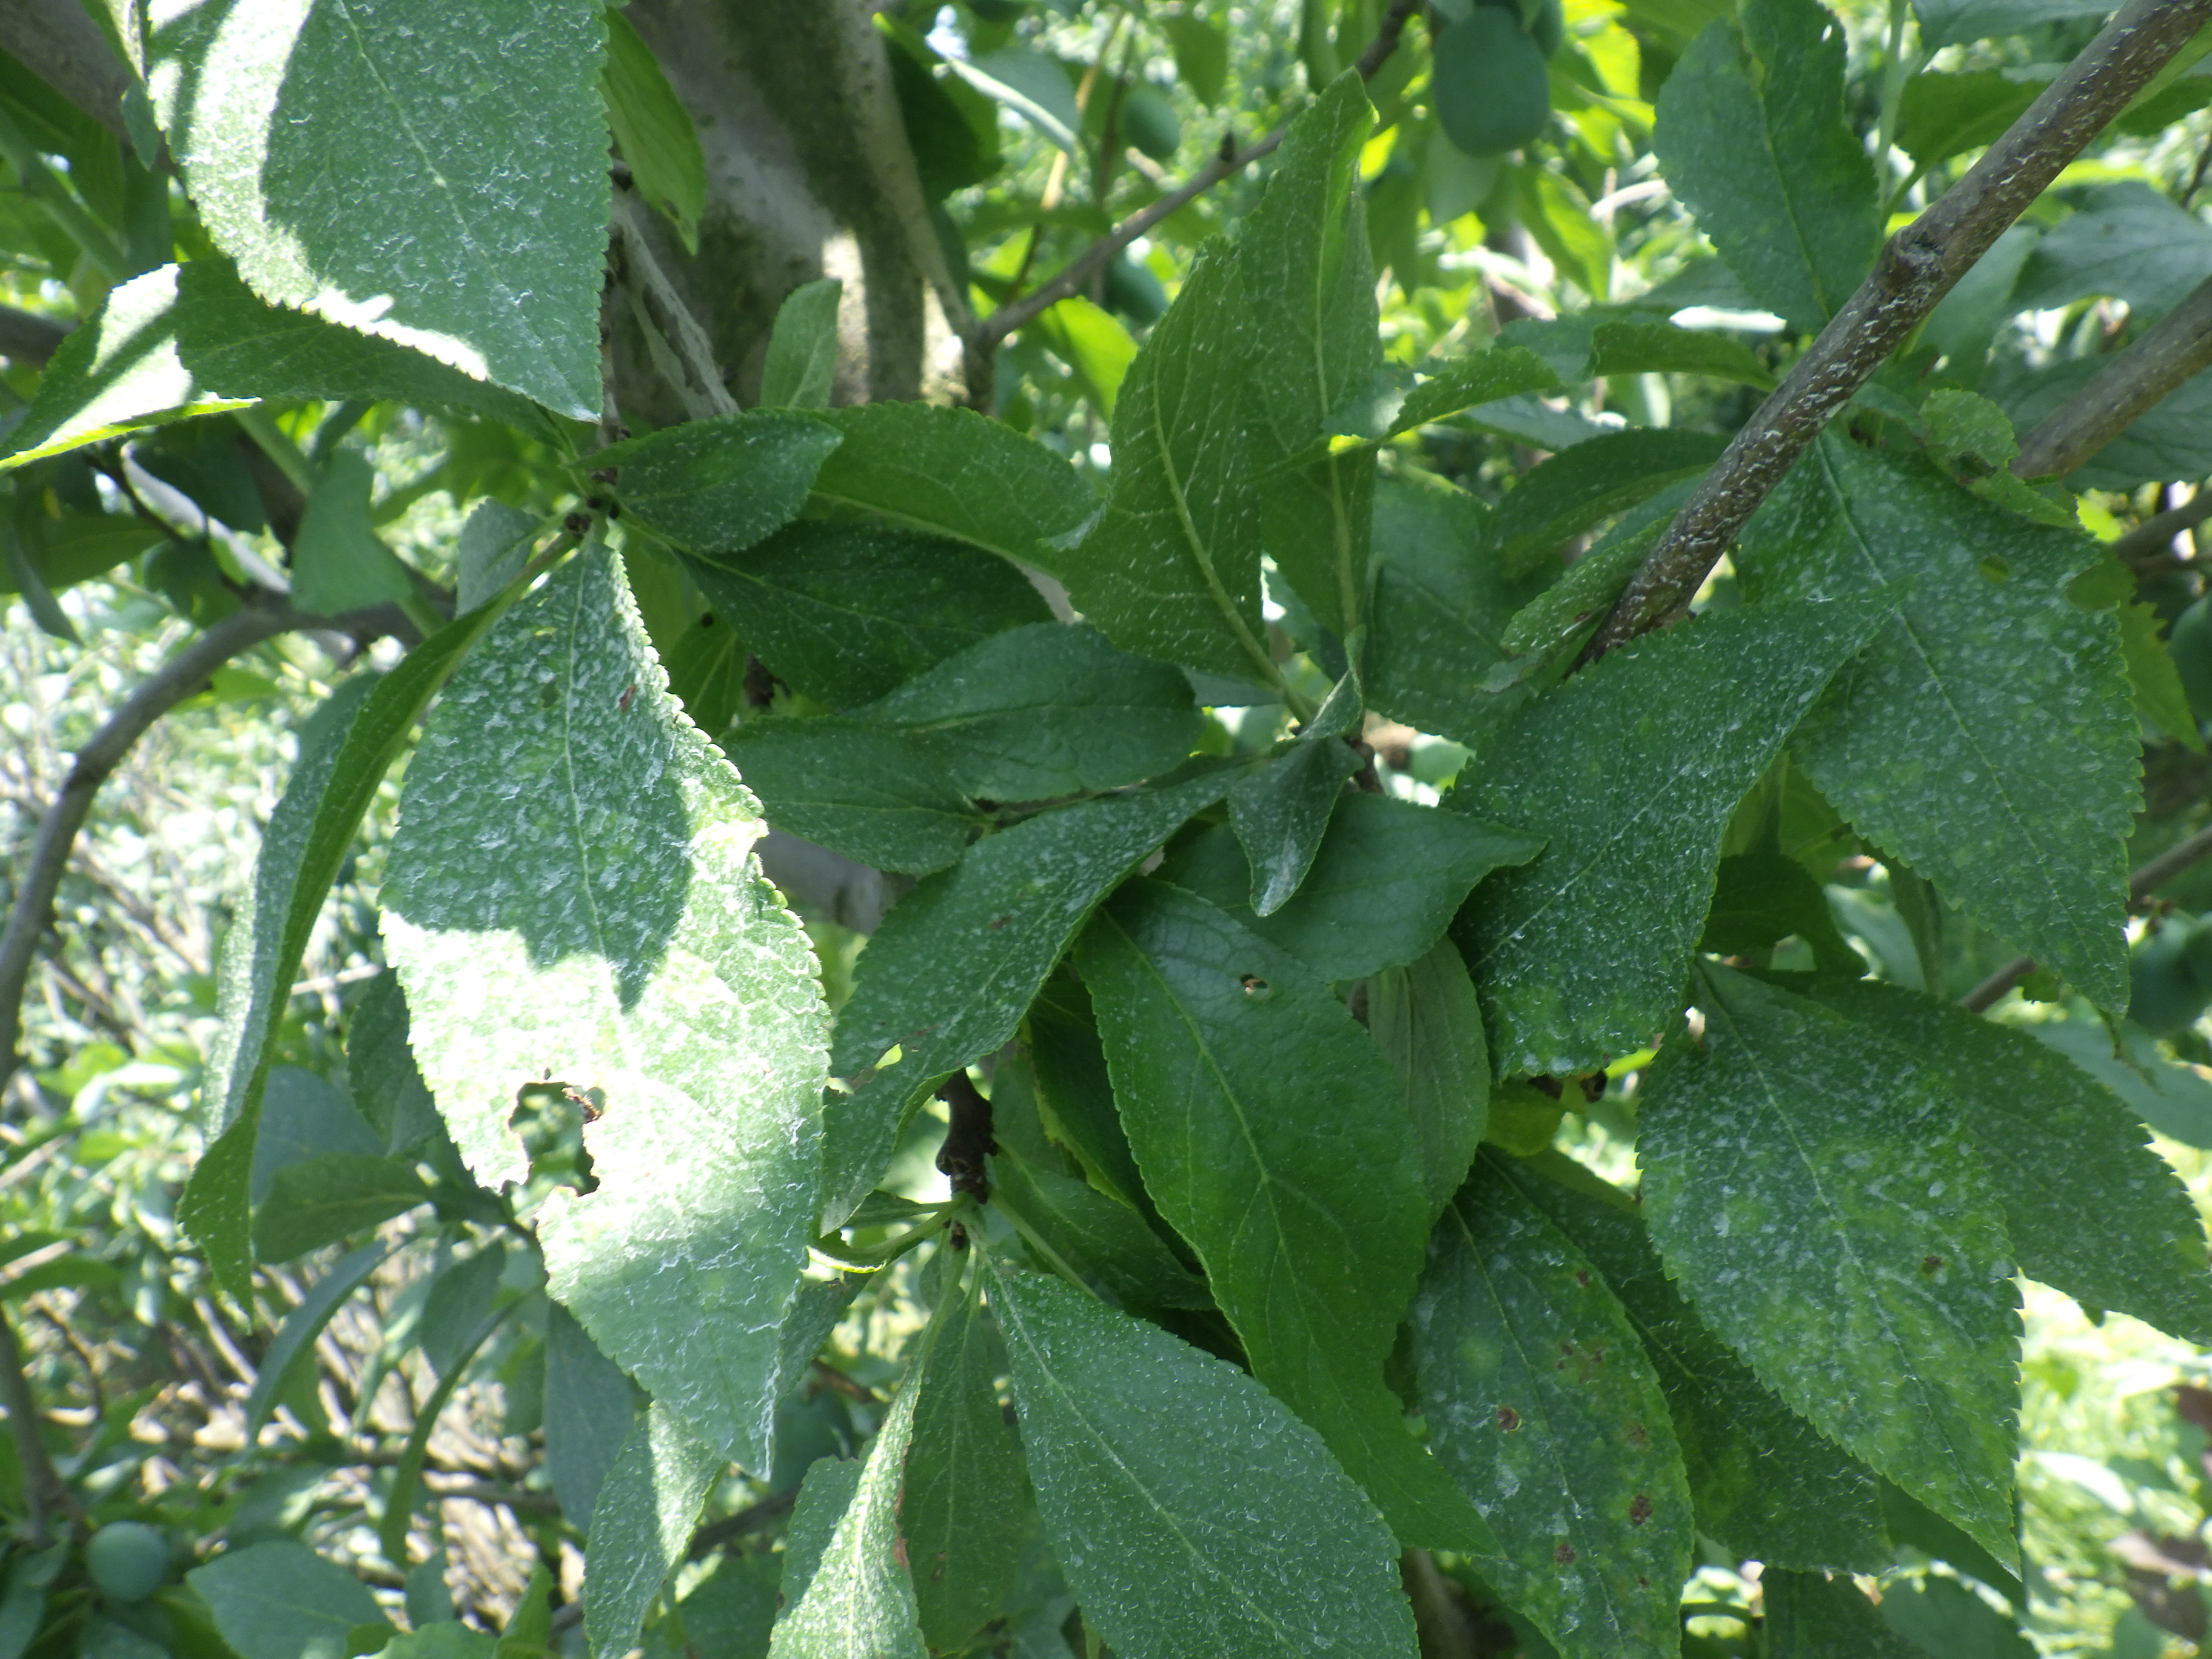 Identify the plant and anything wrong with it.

plum, sharka, shot hole disease
